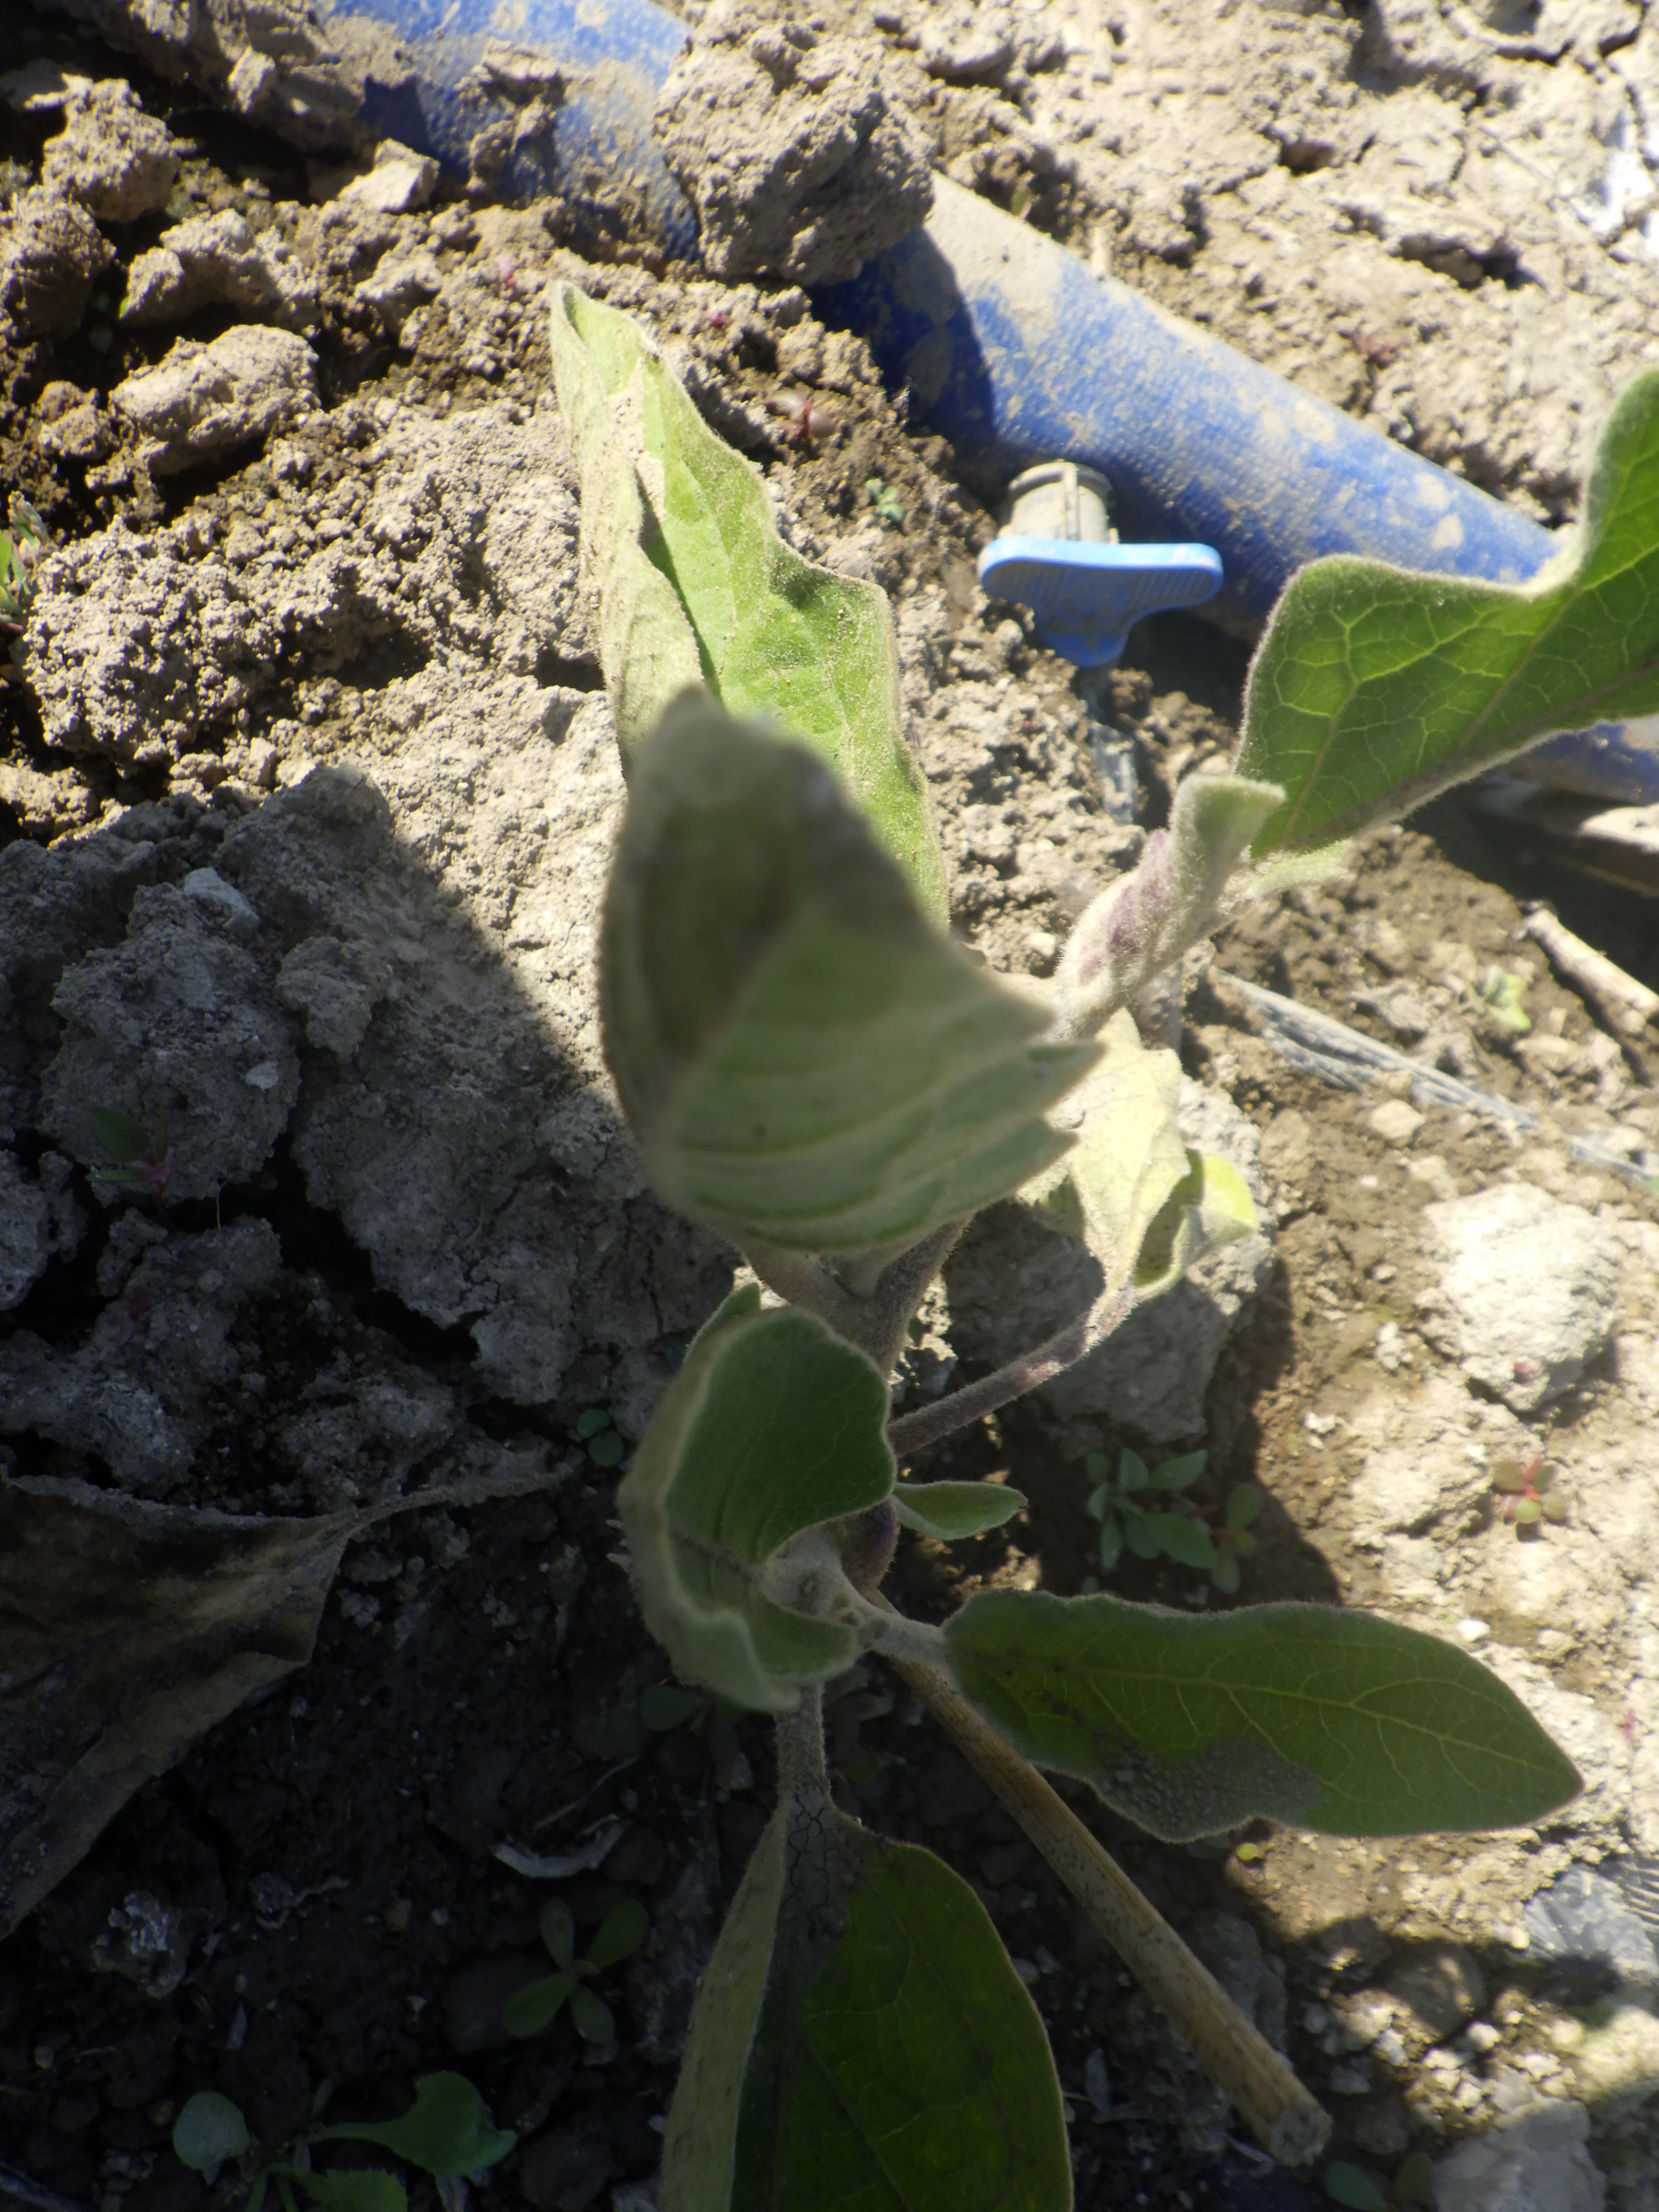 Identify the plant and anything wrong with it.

aubergine, excess water
